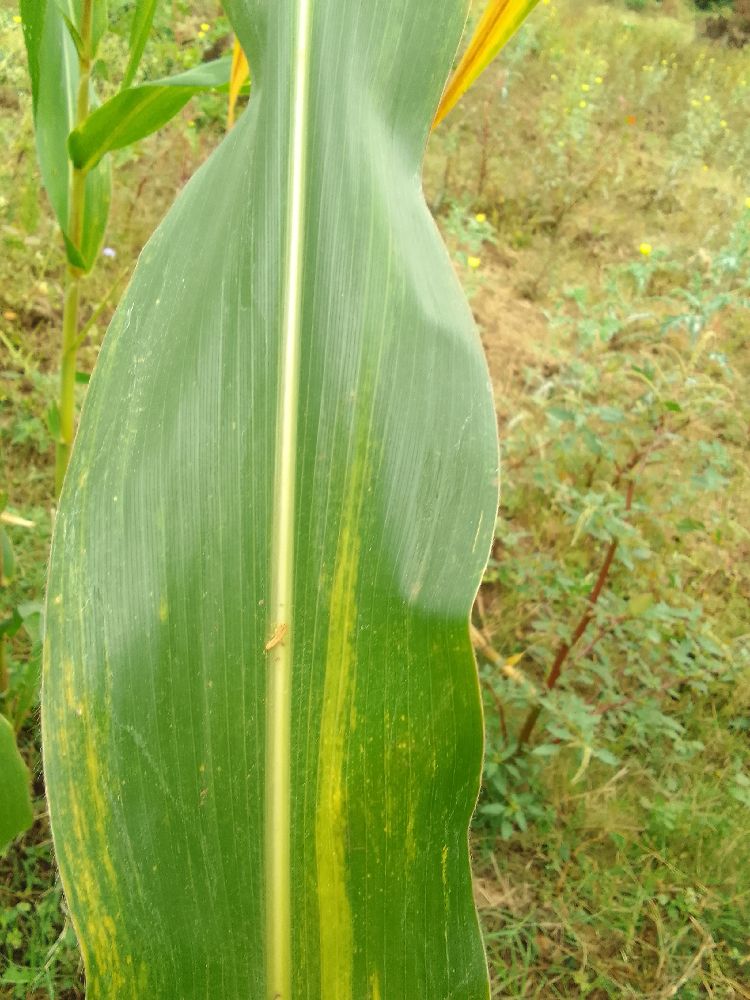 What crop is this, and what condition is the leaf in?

maize, maize lethal necrosis
